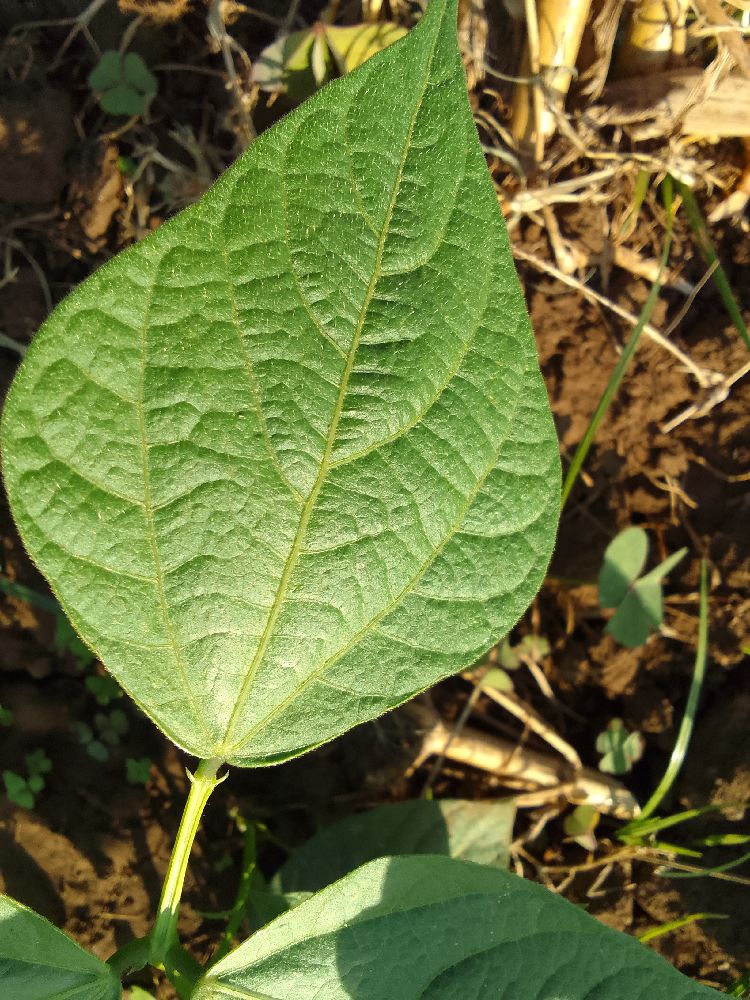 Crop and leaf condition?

common bean, healthy
